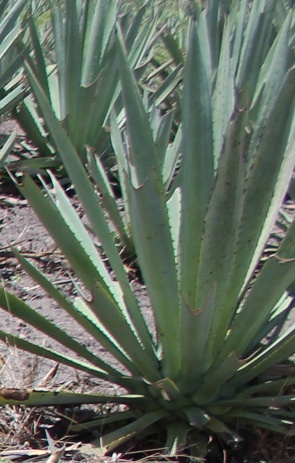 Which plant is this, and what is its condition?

agave, spotted
